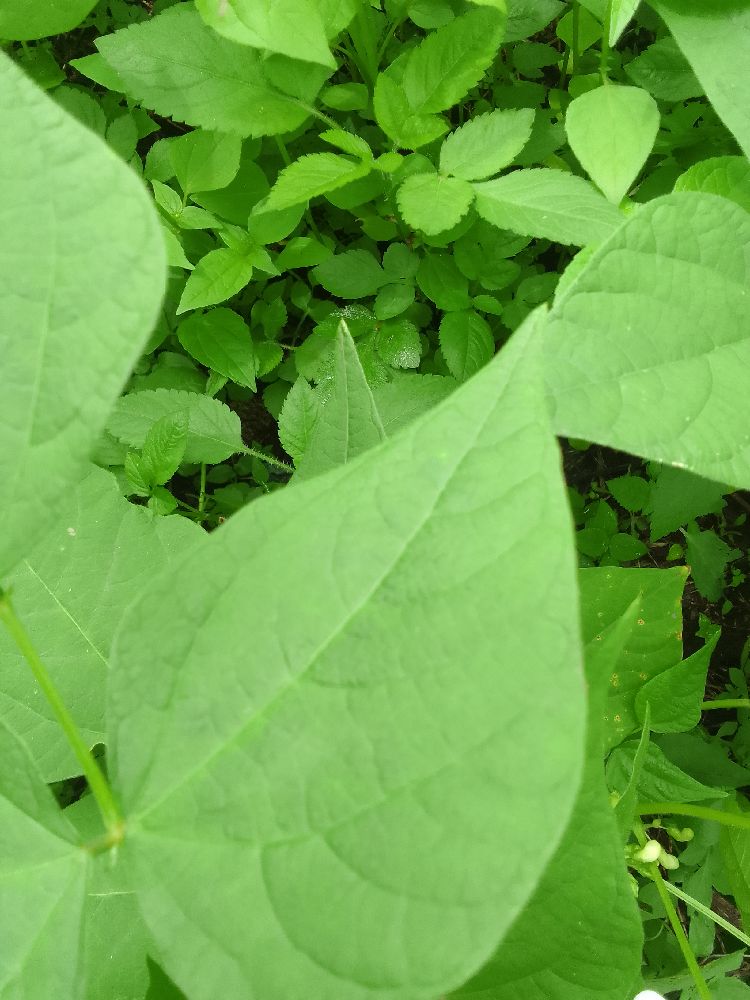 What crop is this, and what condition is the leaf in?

common bean, healthy
